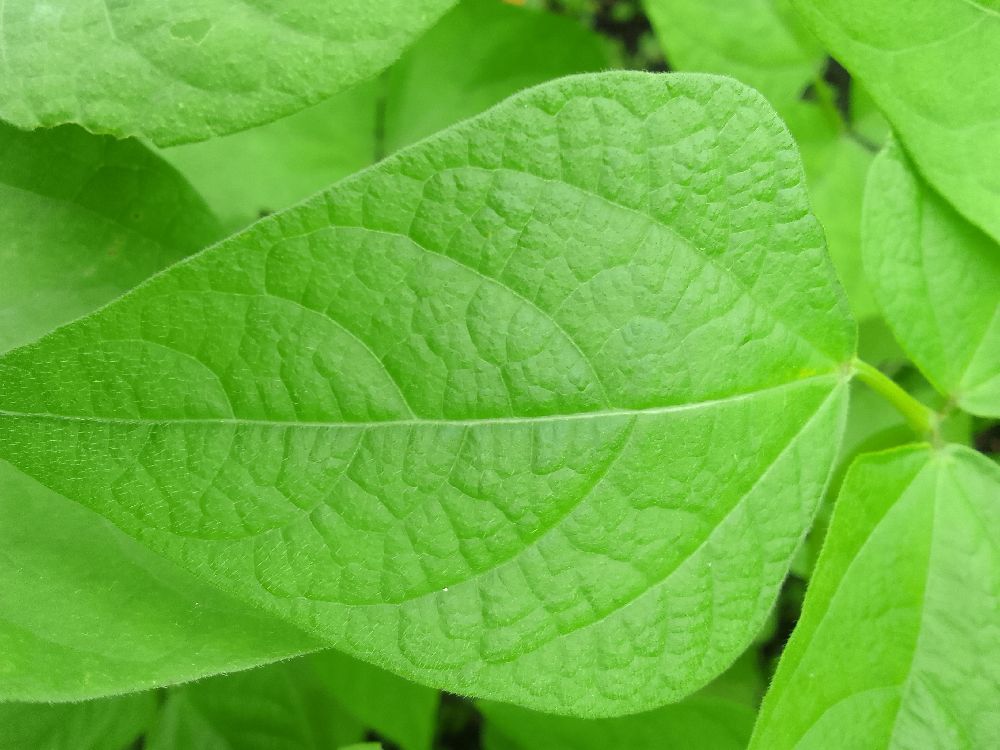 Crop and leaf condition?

common bean, healthy
